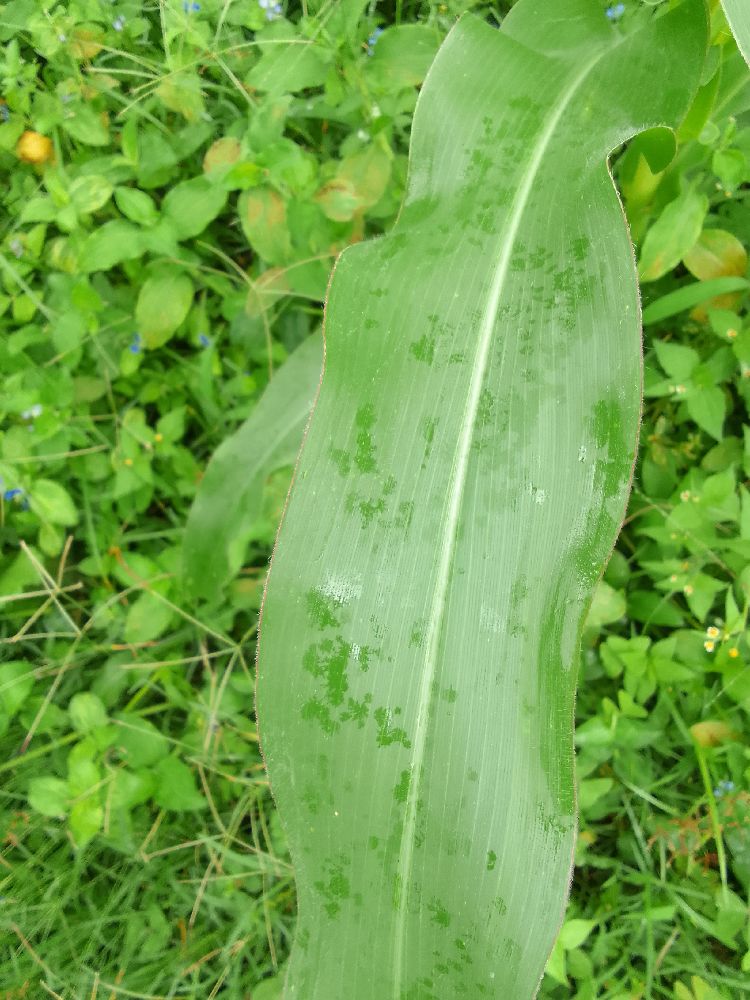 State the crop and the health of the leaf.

maize, healthy
